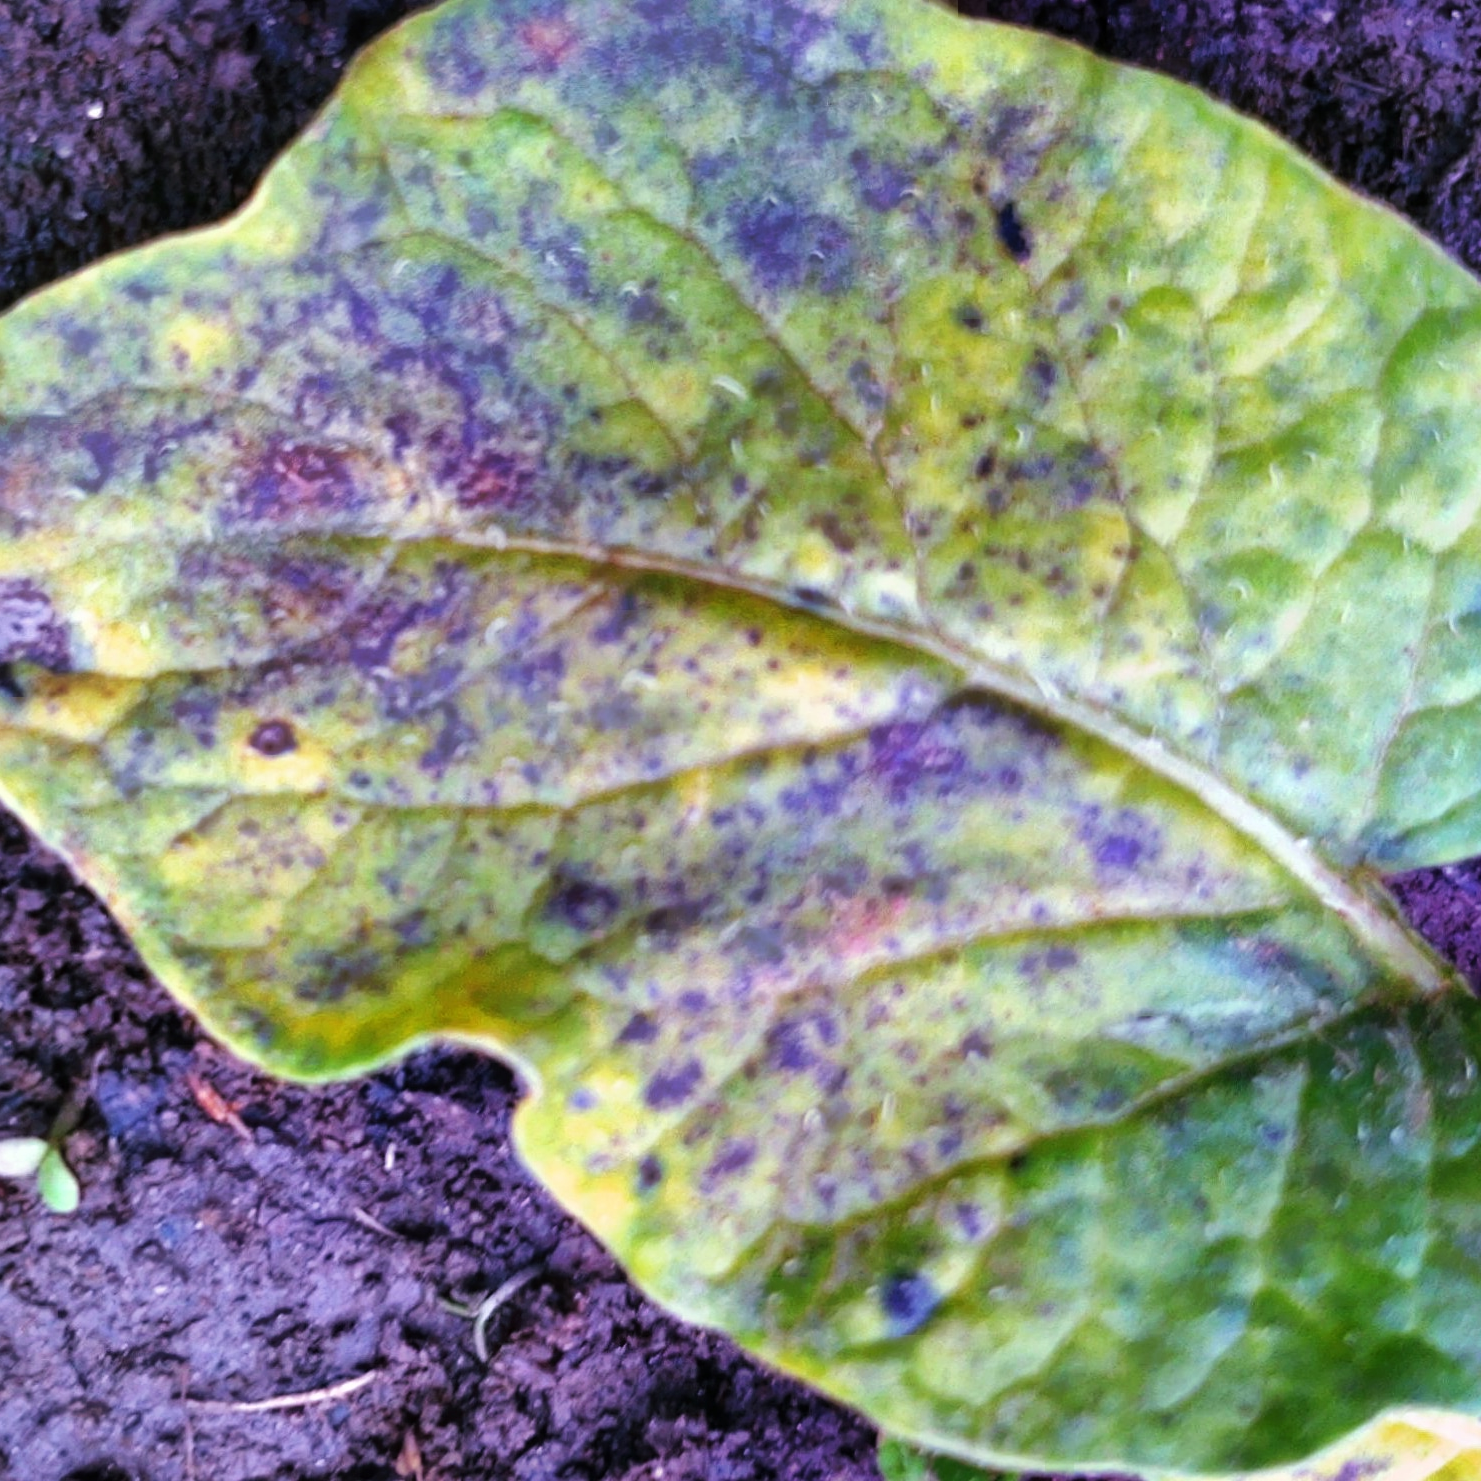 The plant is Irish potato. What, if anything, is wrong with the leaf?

late blight
